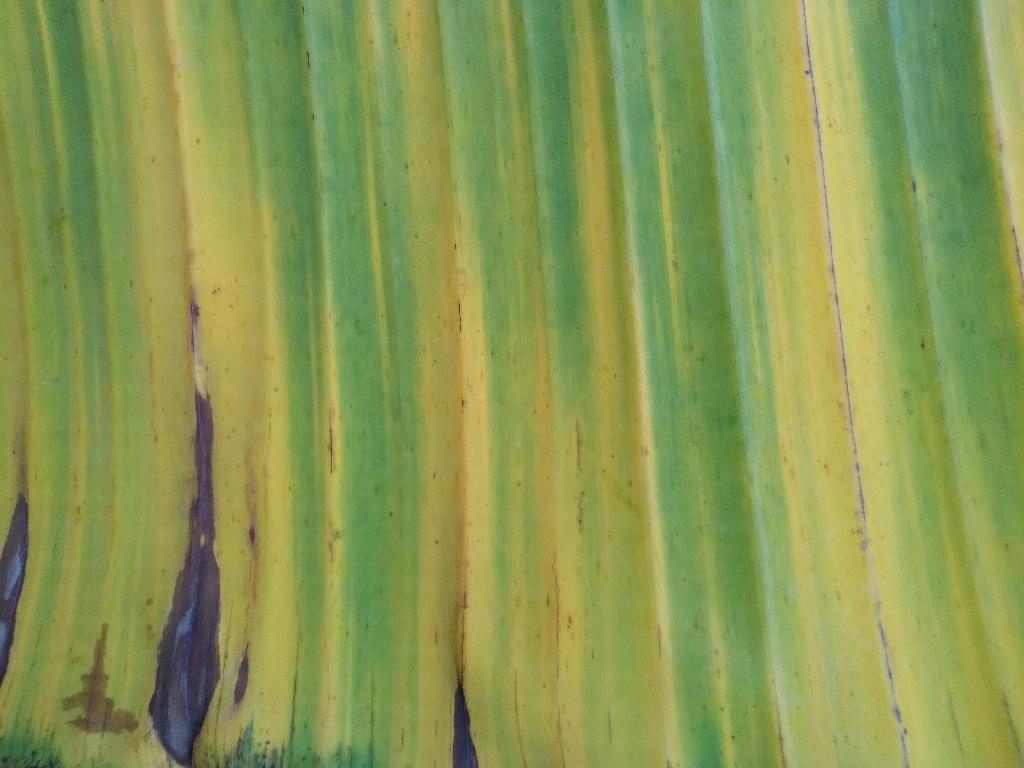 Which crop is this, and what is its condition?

banana, fusarium wilt race 1
